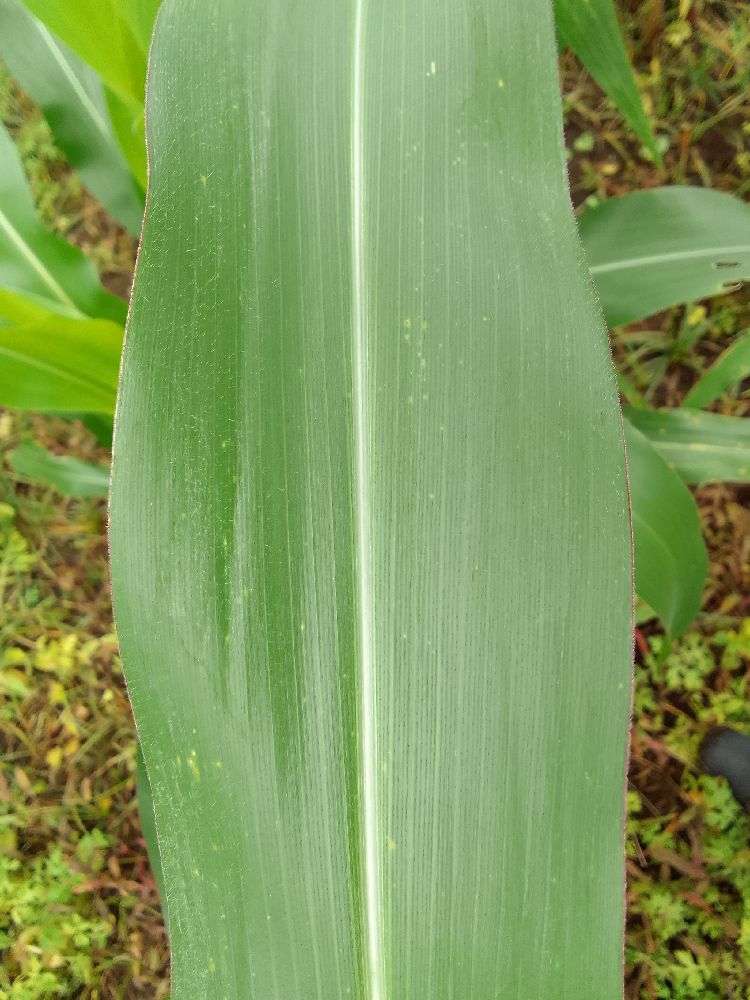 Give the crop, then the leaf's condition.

maize, healthy
